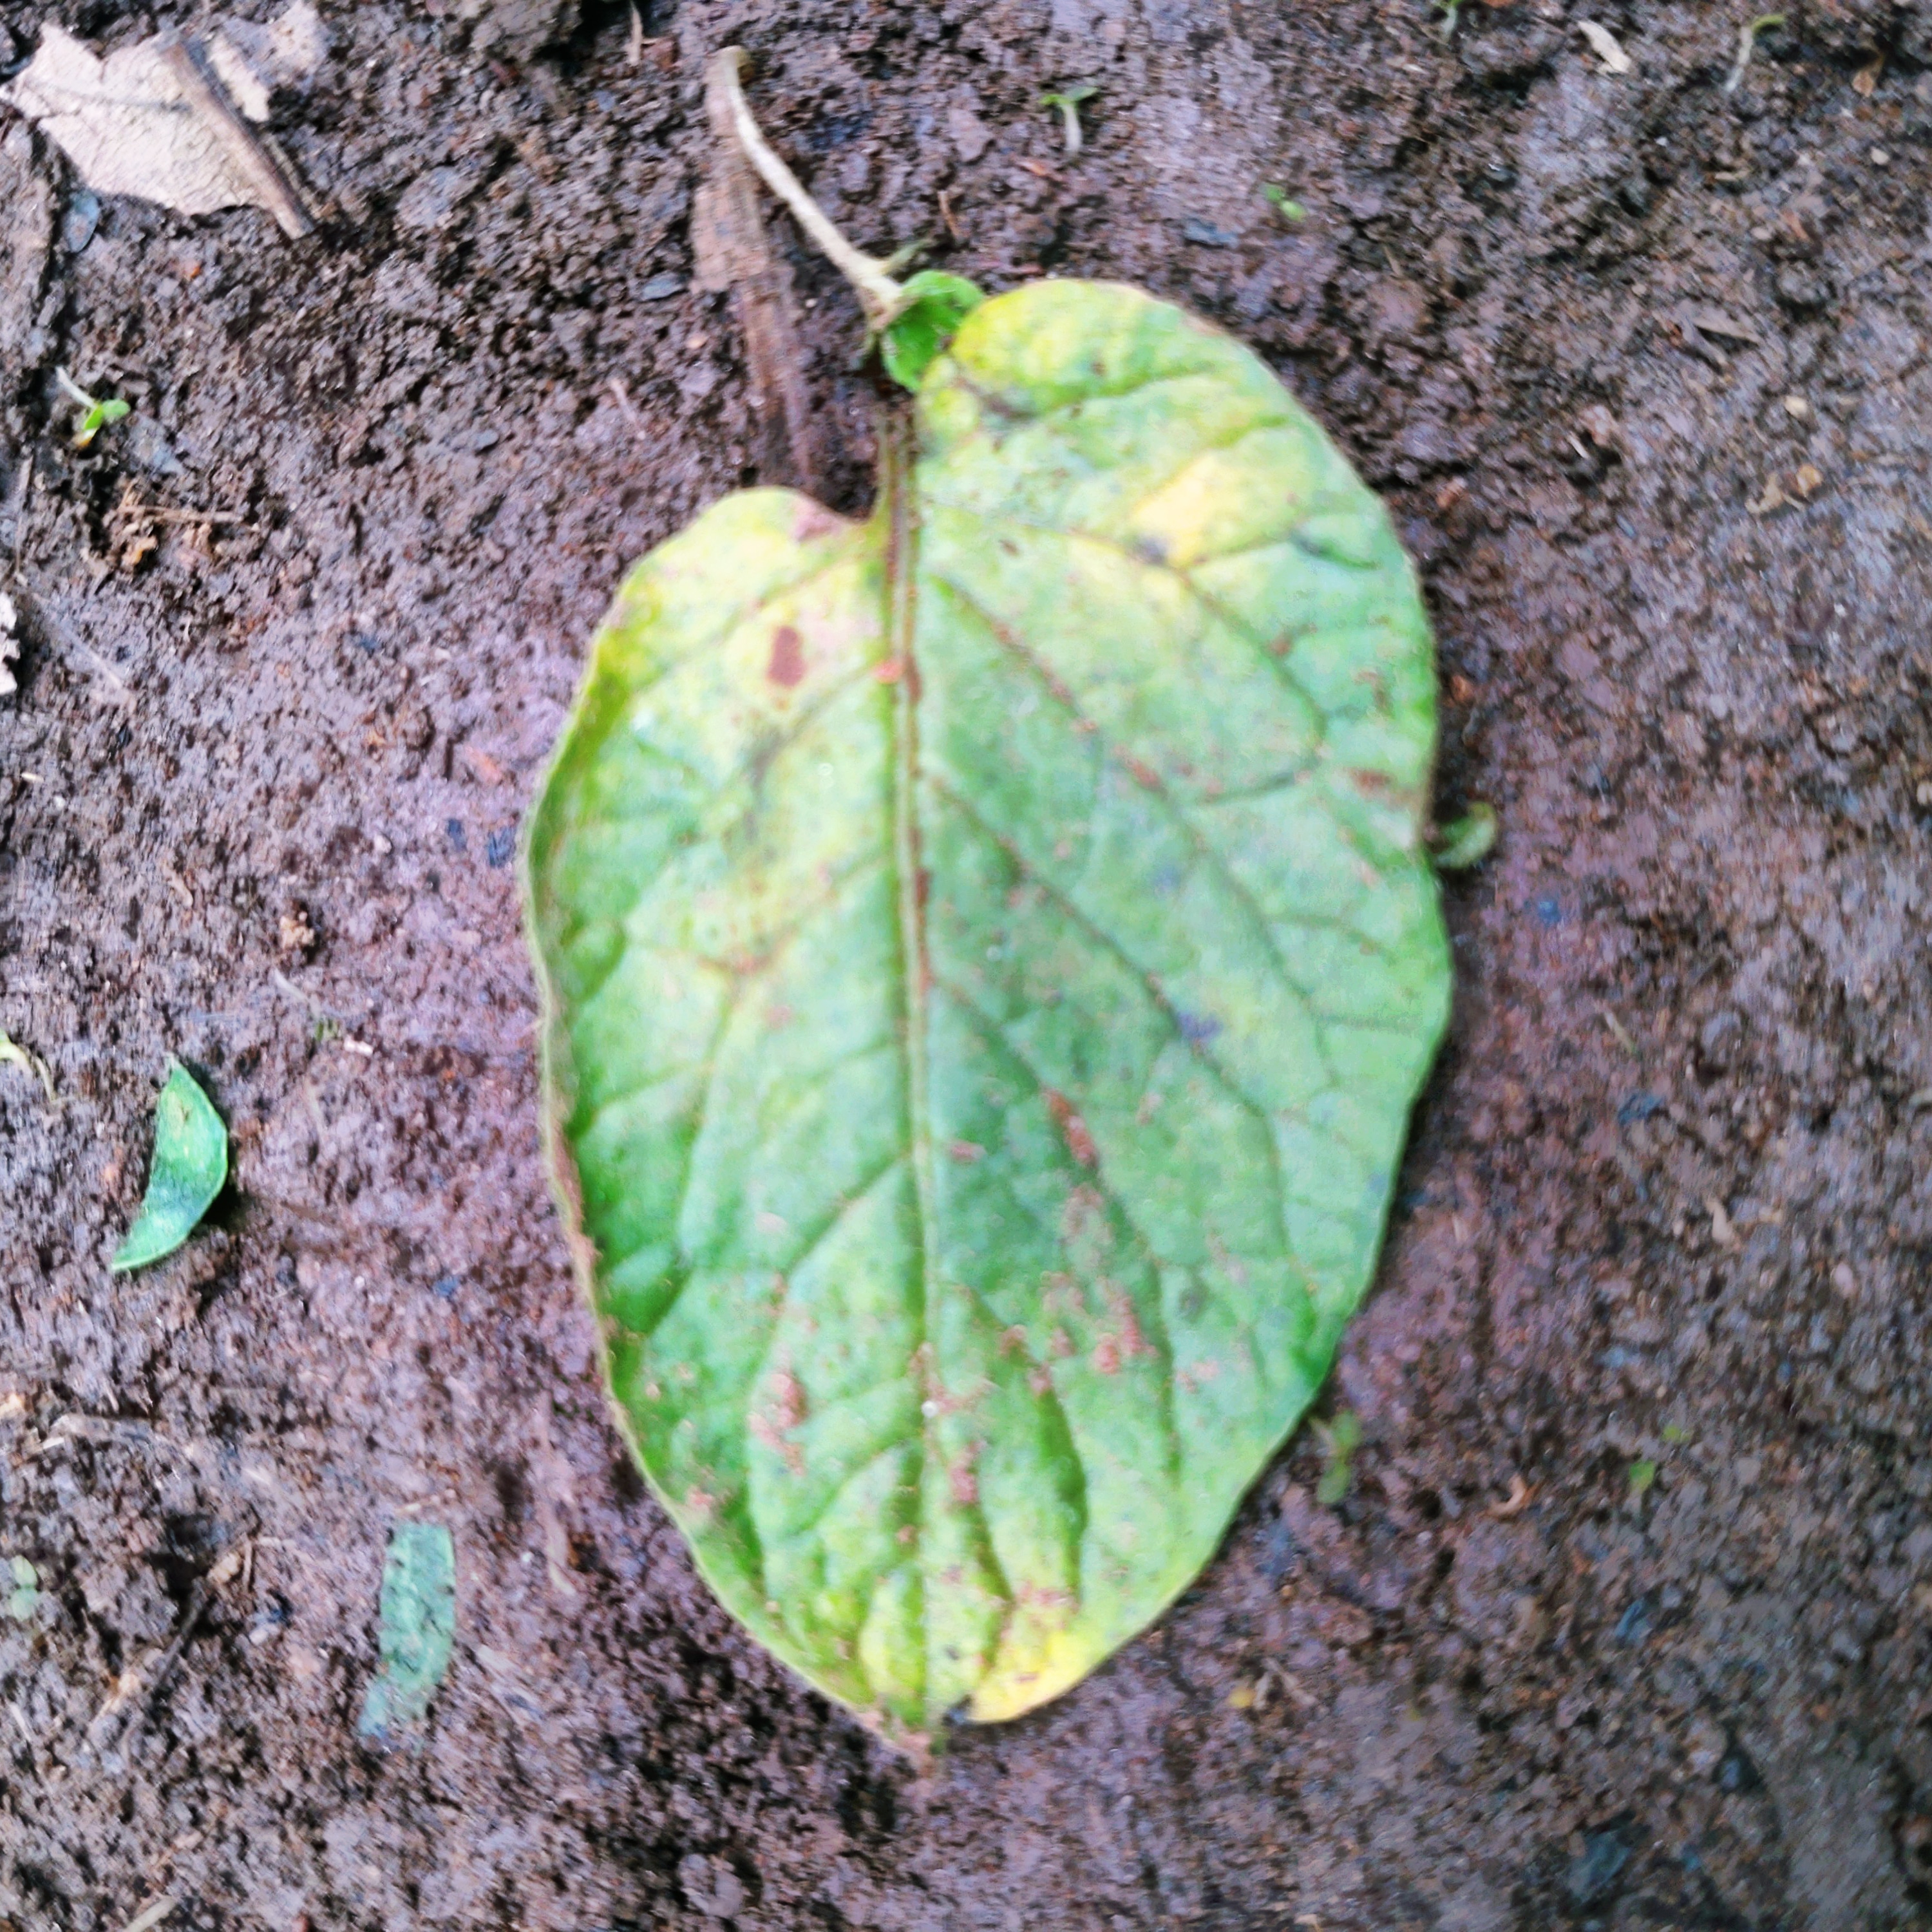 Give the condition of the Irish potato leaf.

late blight
